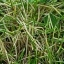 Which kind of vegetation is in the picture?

grass
